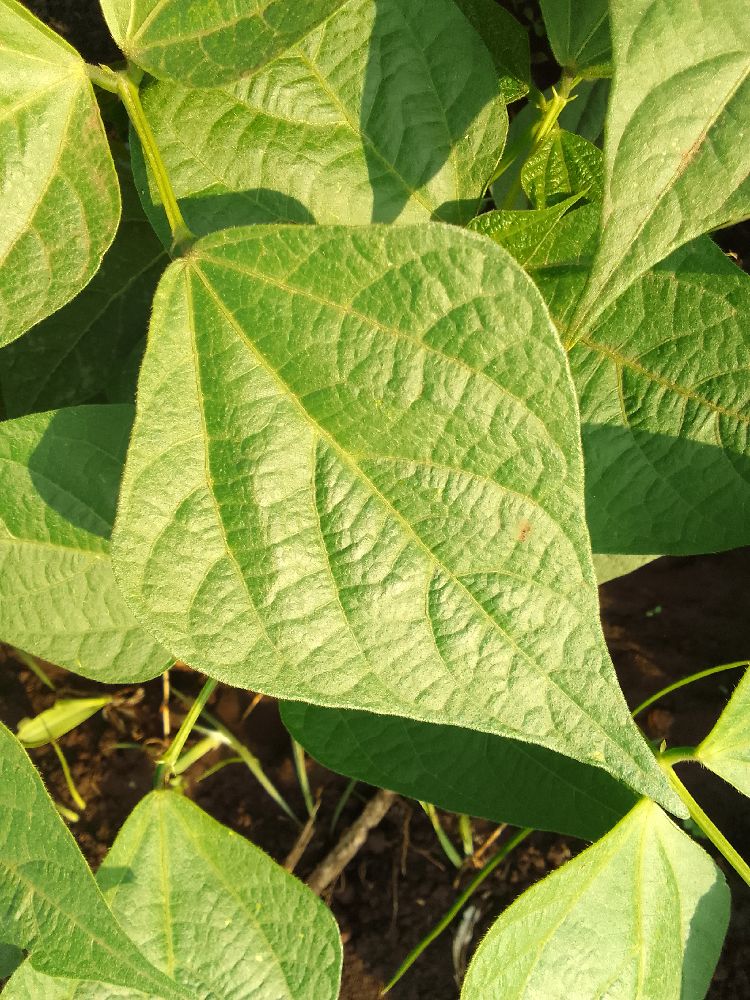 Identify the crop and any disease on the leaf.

common bean, healthy
